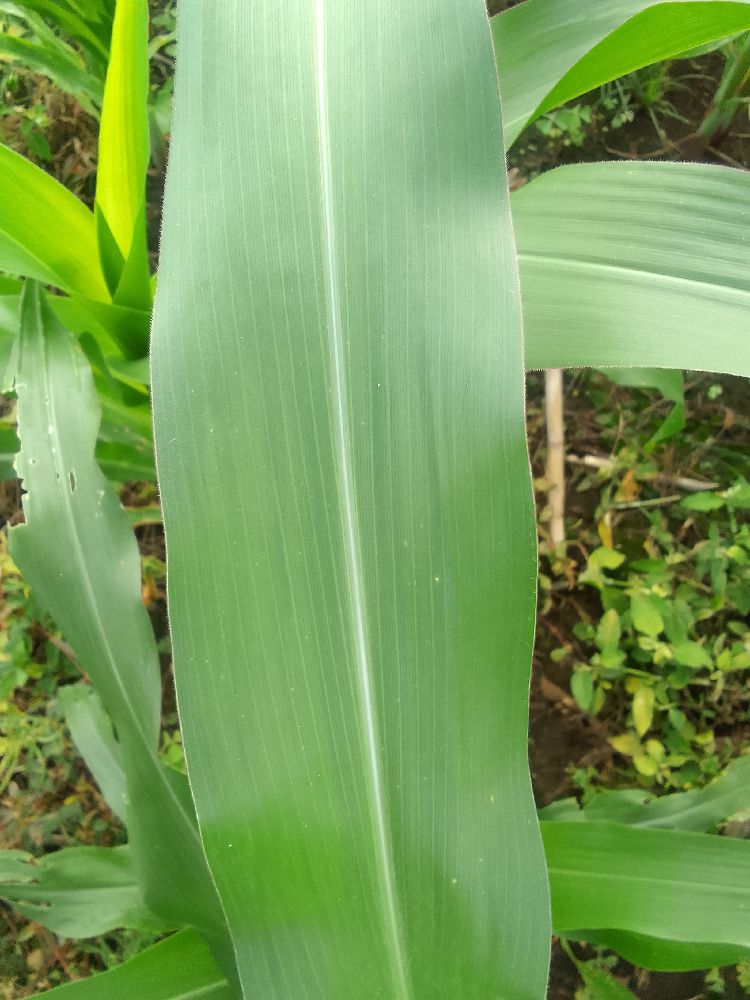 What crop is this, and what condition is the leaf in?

maize, healthy
